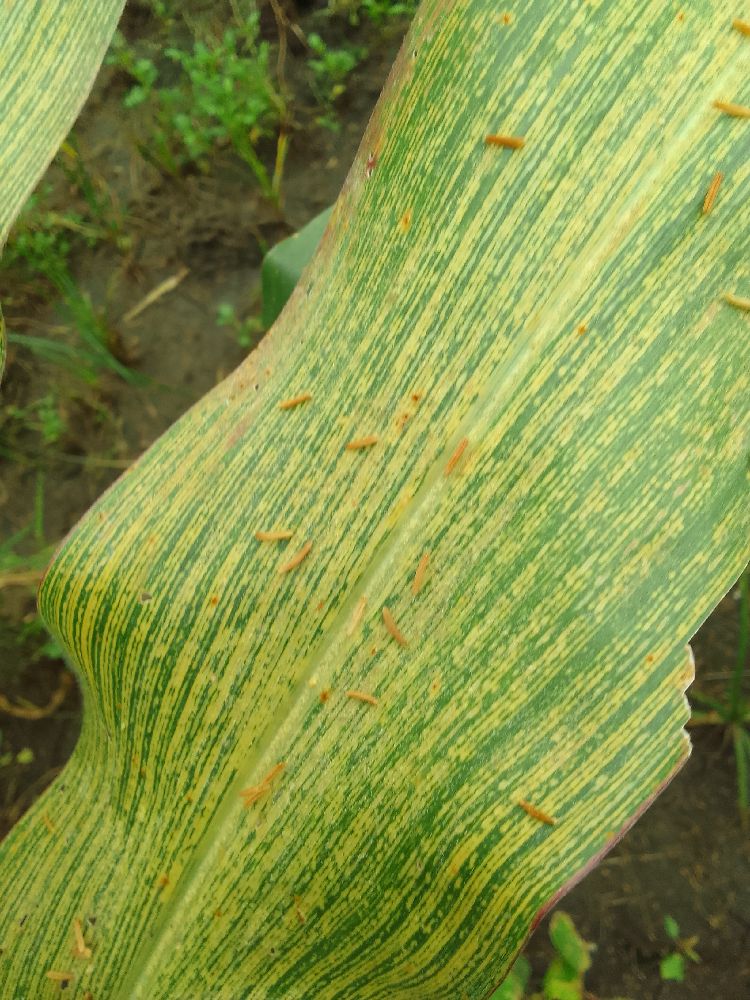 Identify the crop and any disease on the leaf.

maize, maize streak virus
